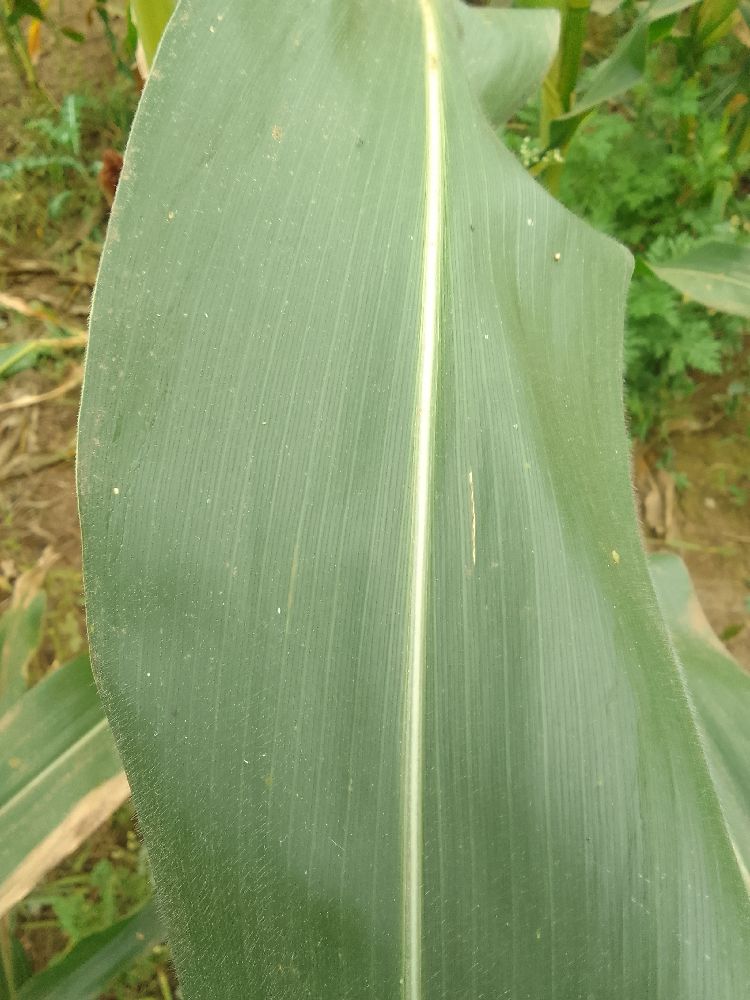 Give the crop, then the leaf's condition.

maize, healthy
